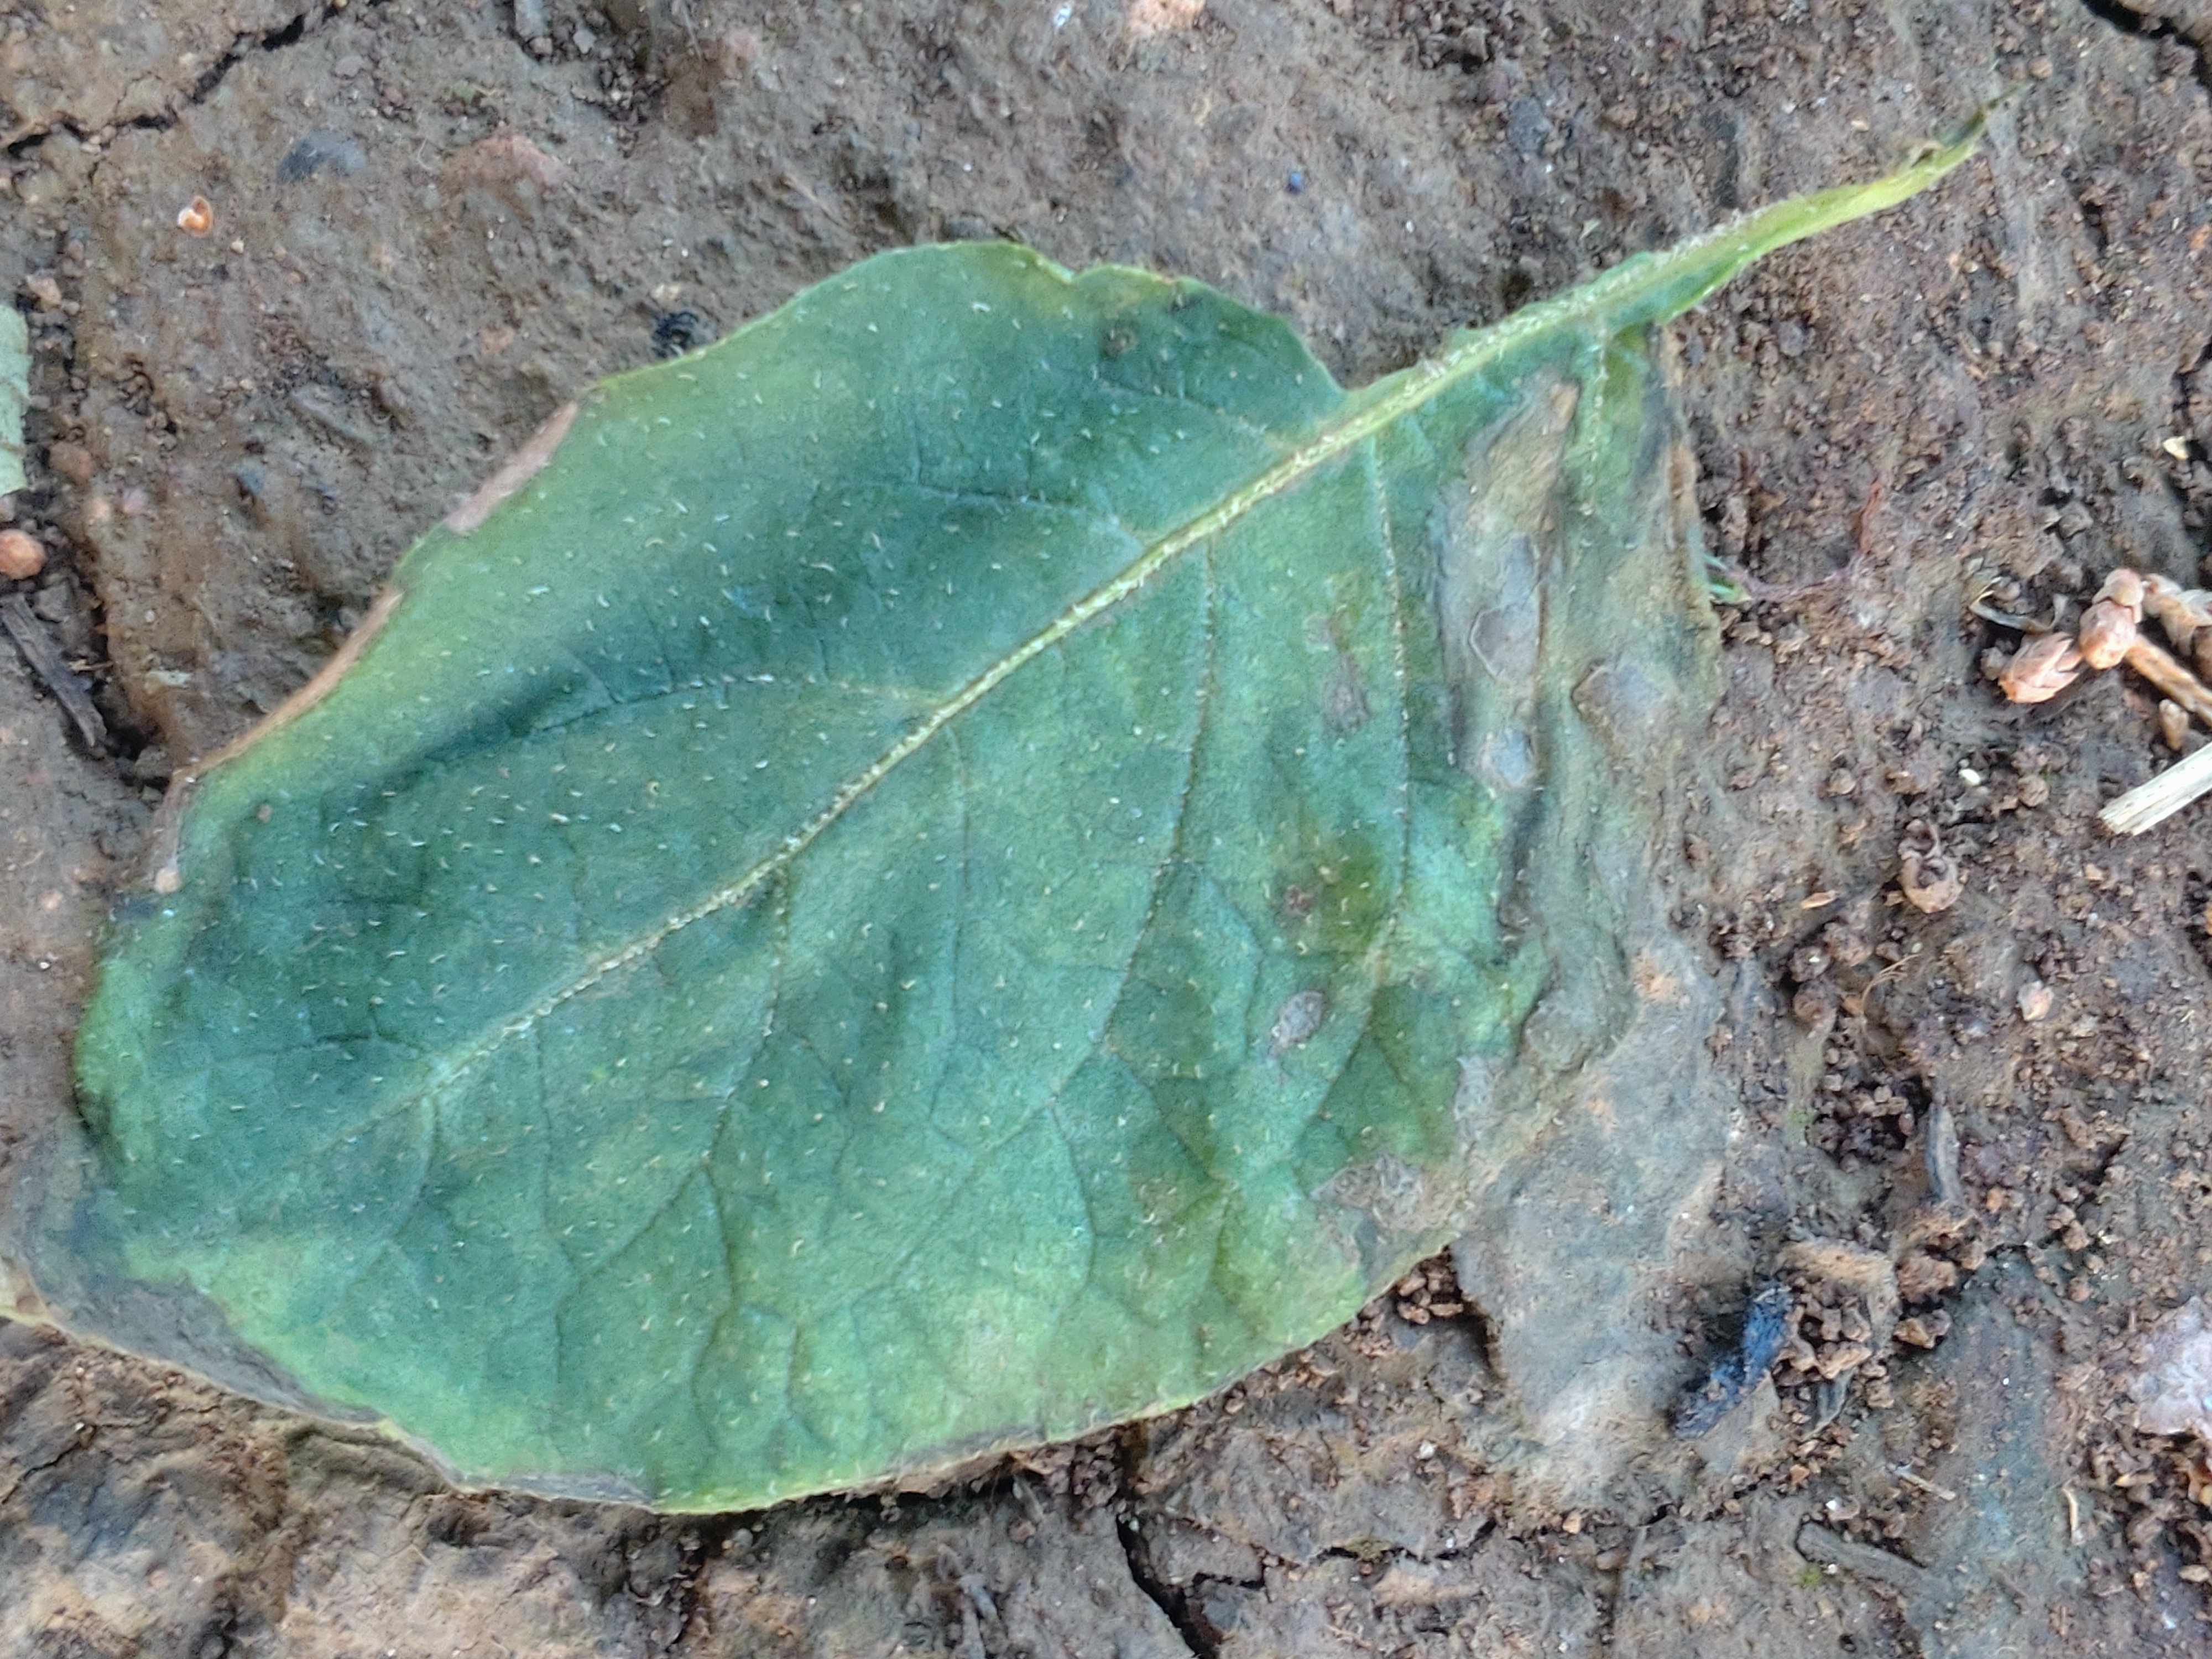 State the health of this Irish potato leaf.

early blight
